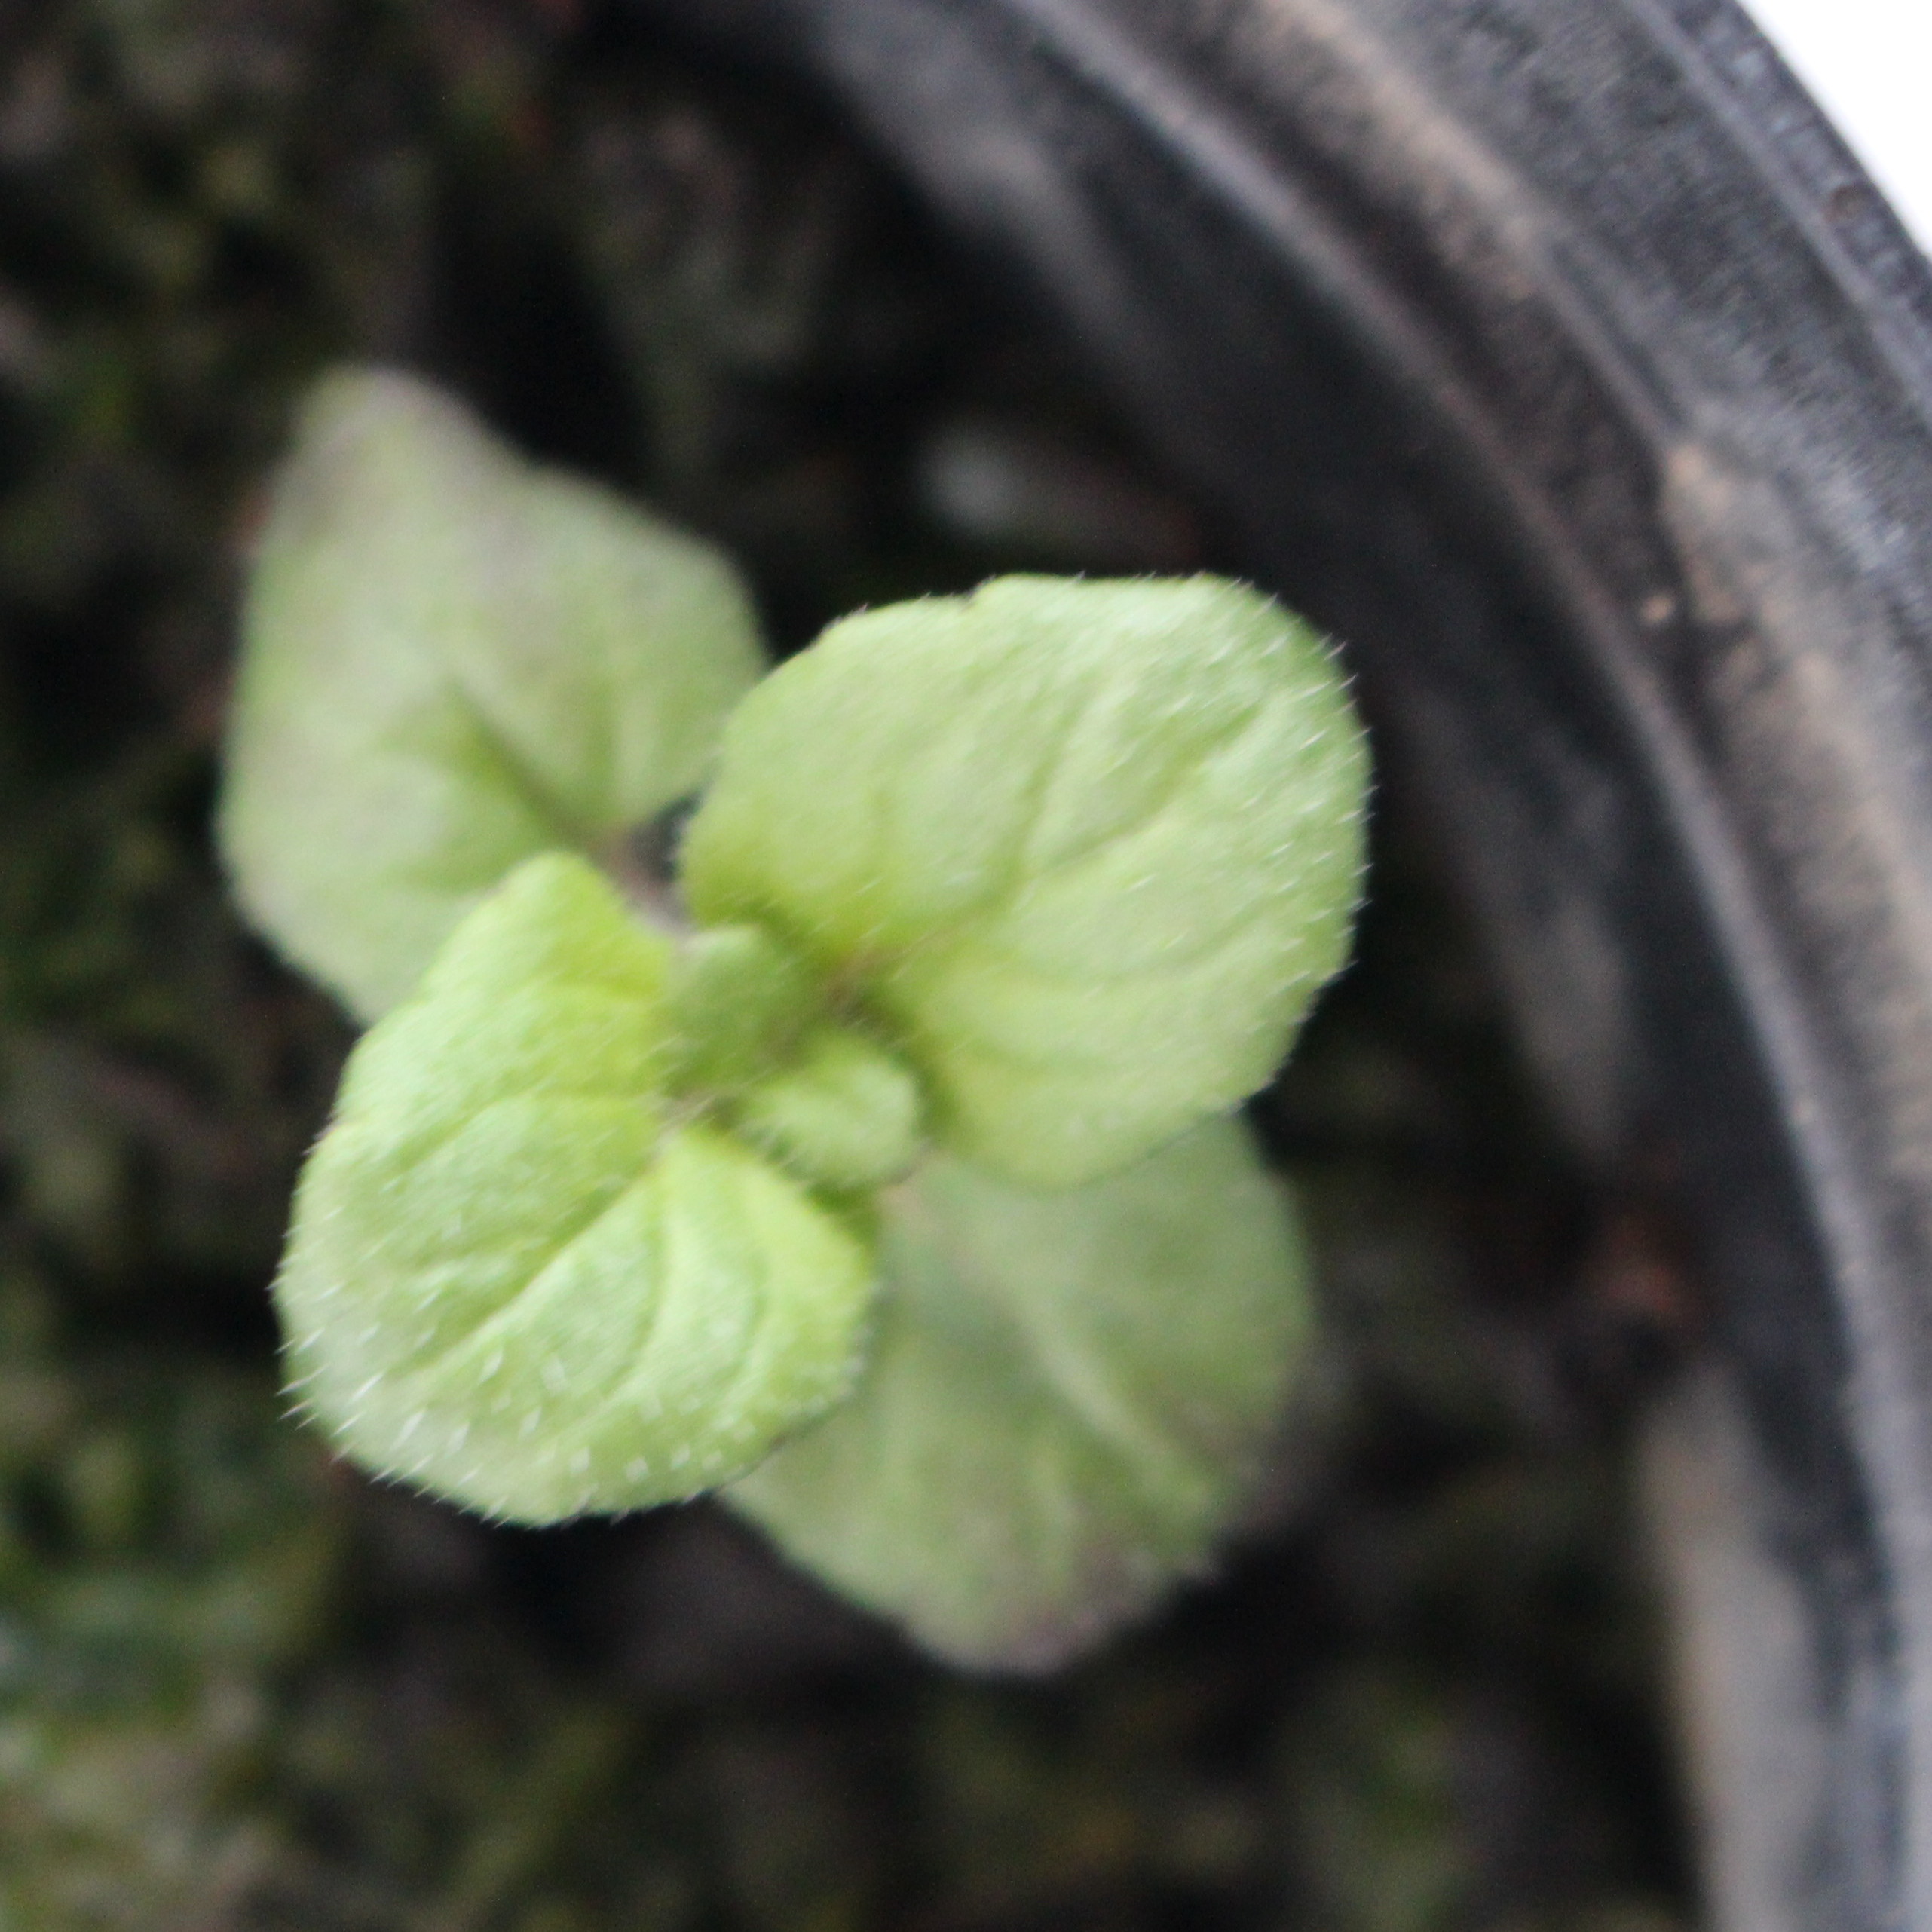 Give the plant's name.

Veronica persica
